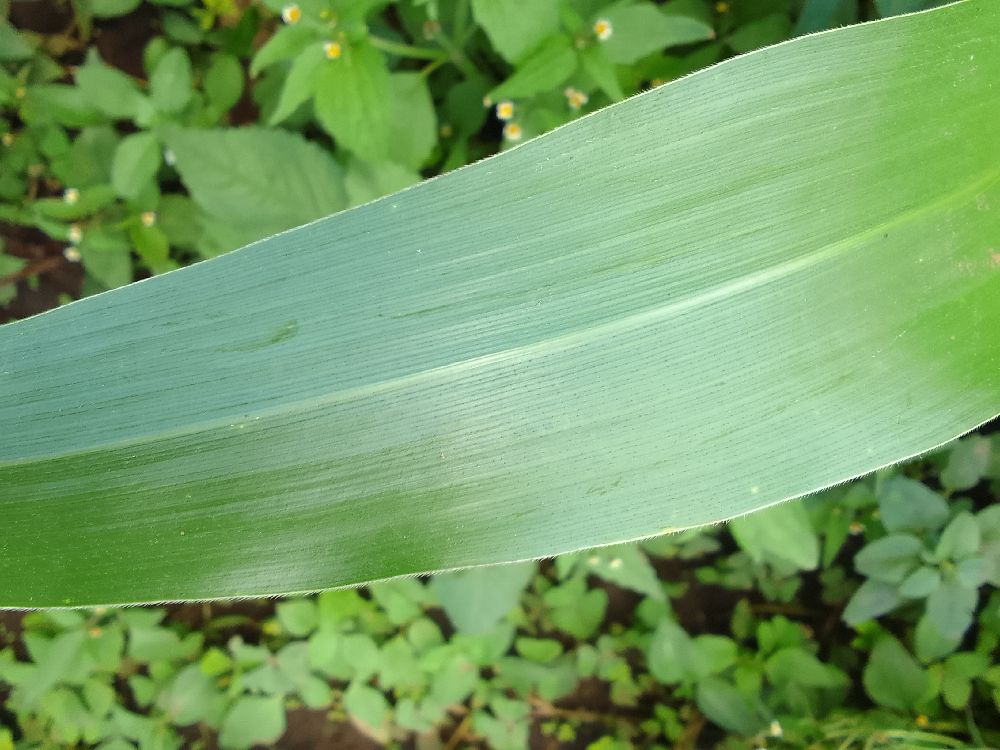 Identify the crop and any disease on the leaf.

maize, healthy
